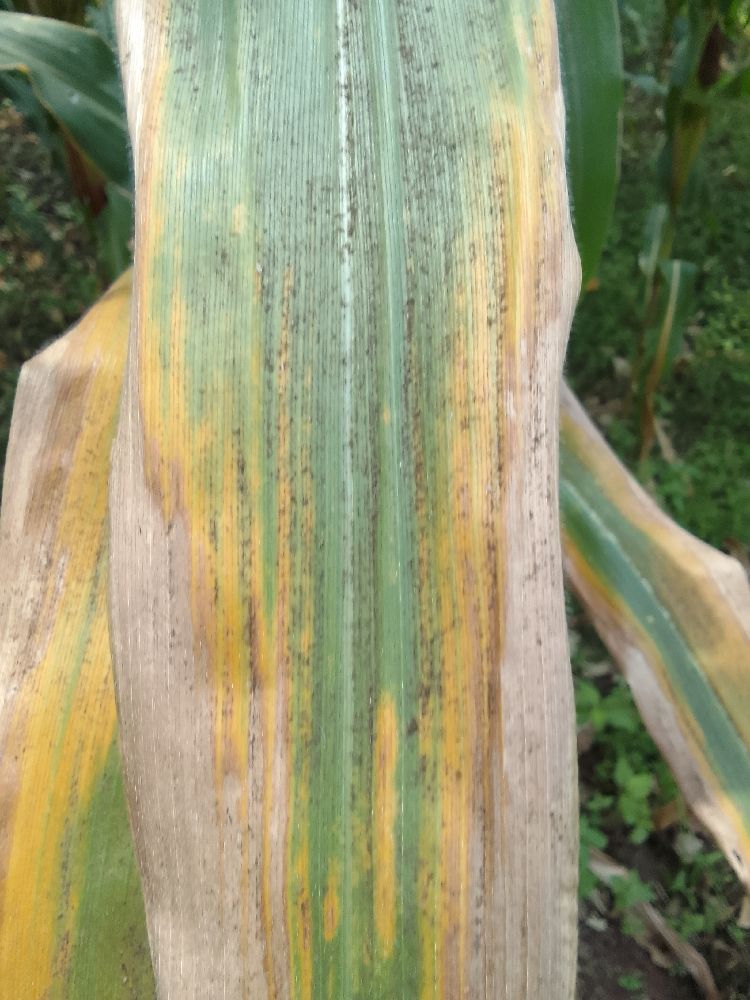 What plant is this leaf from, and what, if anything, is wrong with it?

maize, maize lethal necrosis
